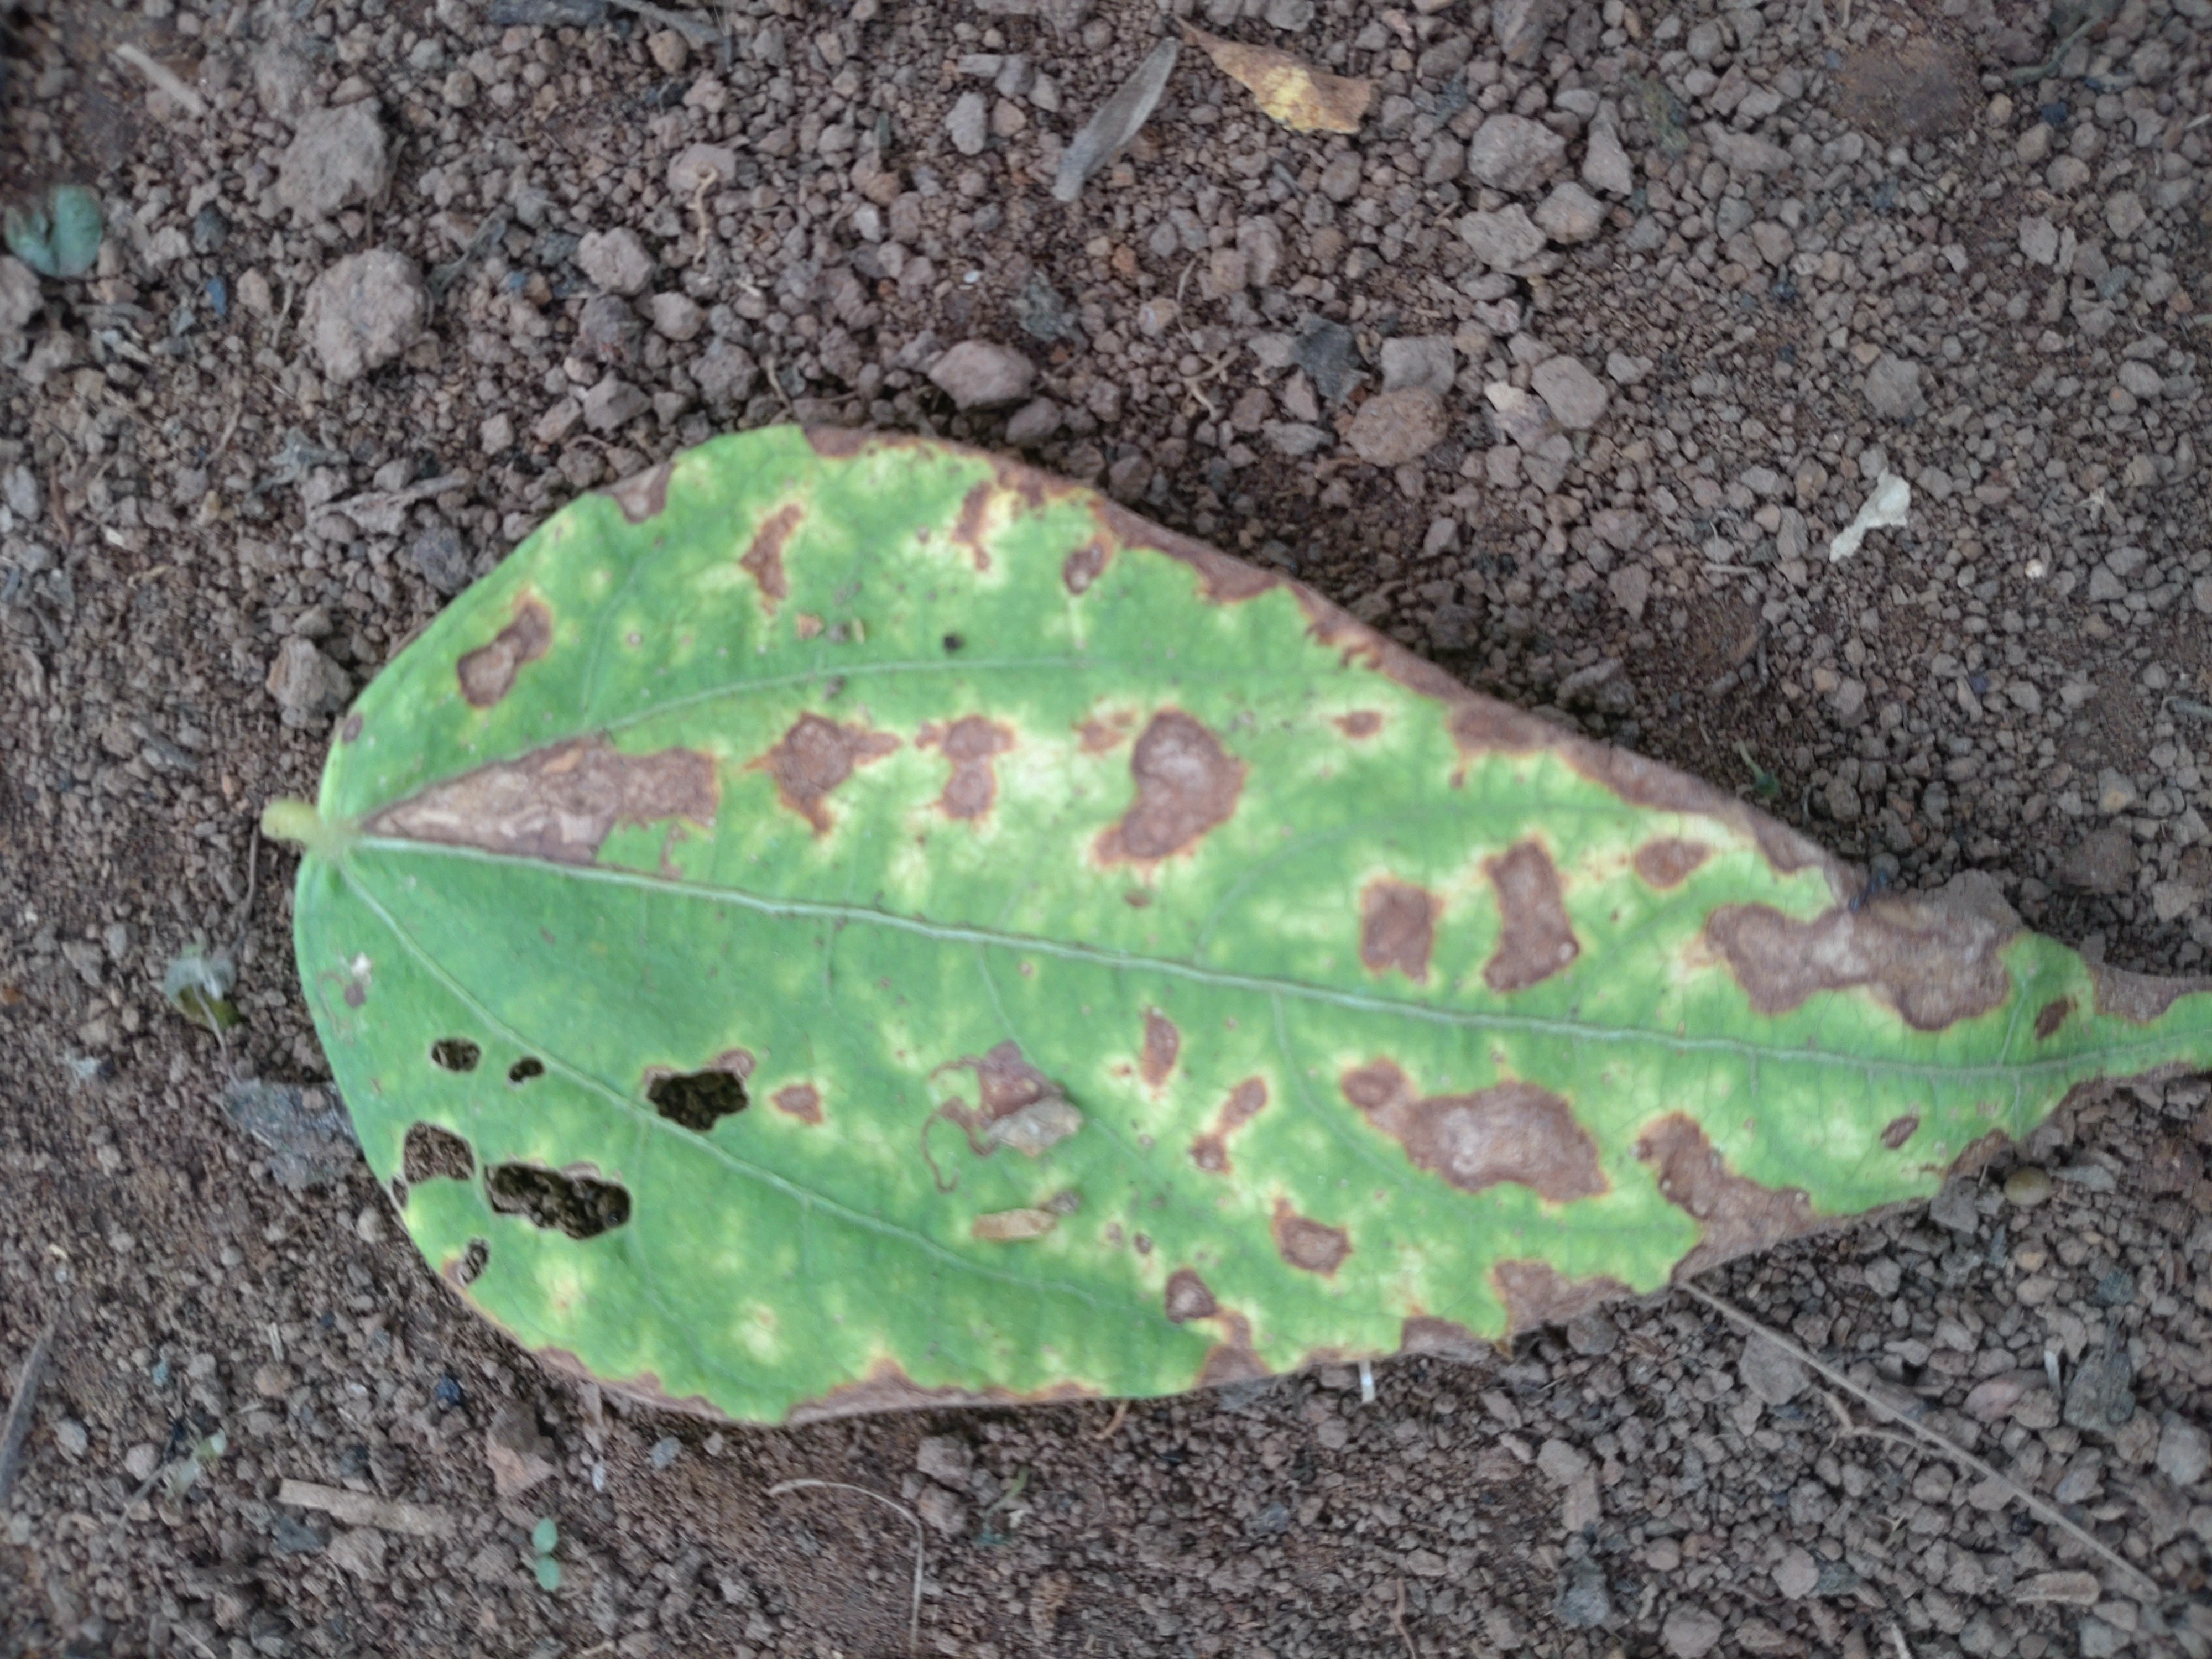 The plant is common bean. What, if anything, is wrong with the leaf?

rust
